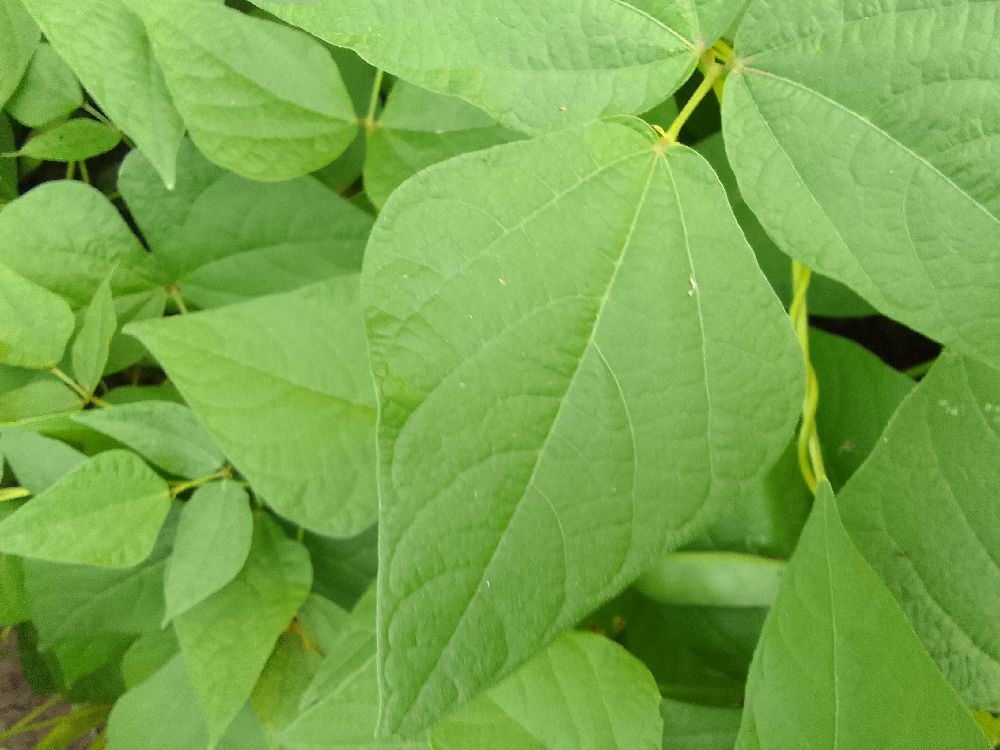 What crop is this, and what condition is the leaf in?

common bean, healthy
